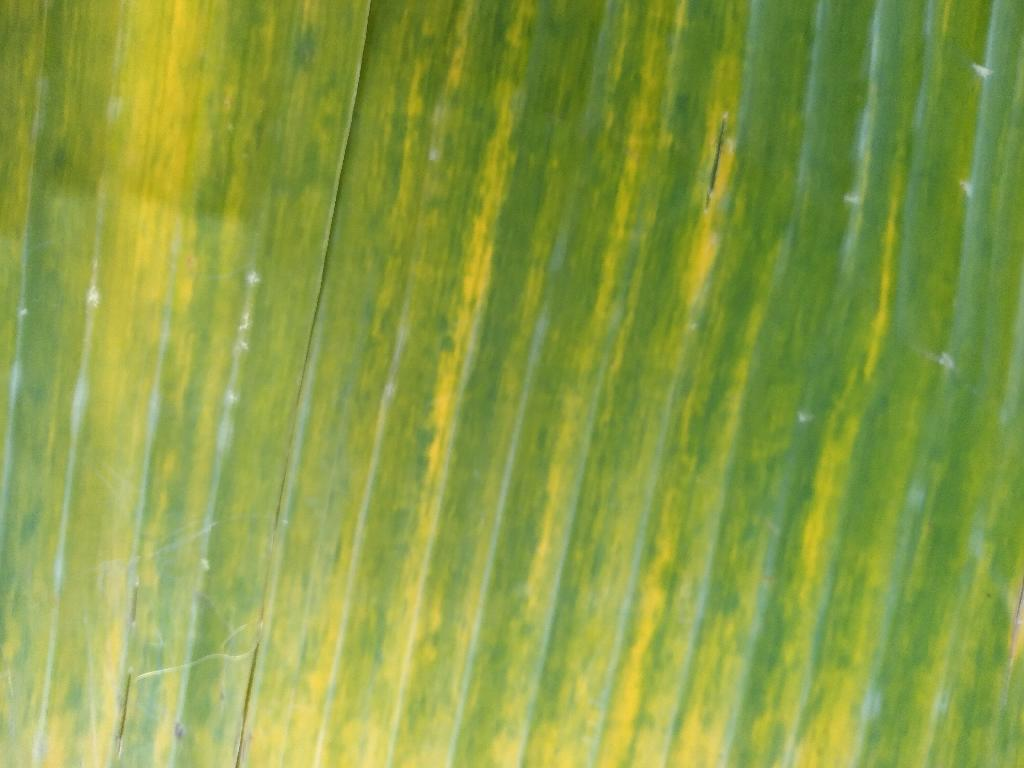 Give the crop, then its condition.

banana, fusarium wilt race 1
